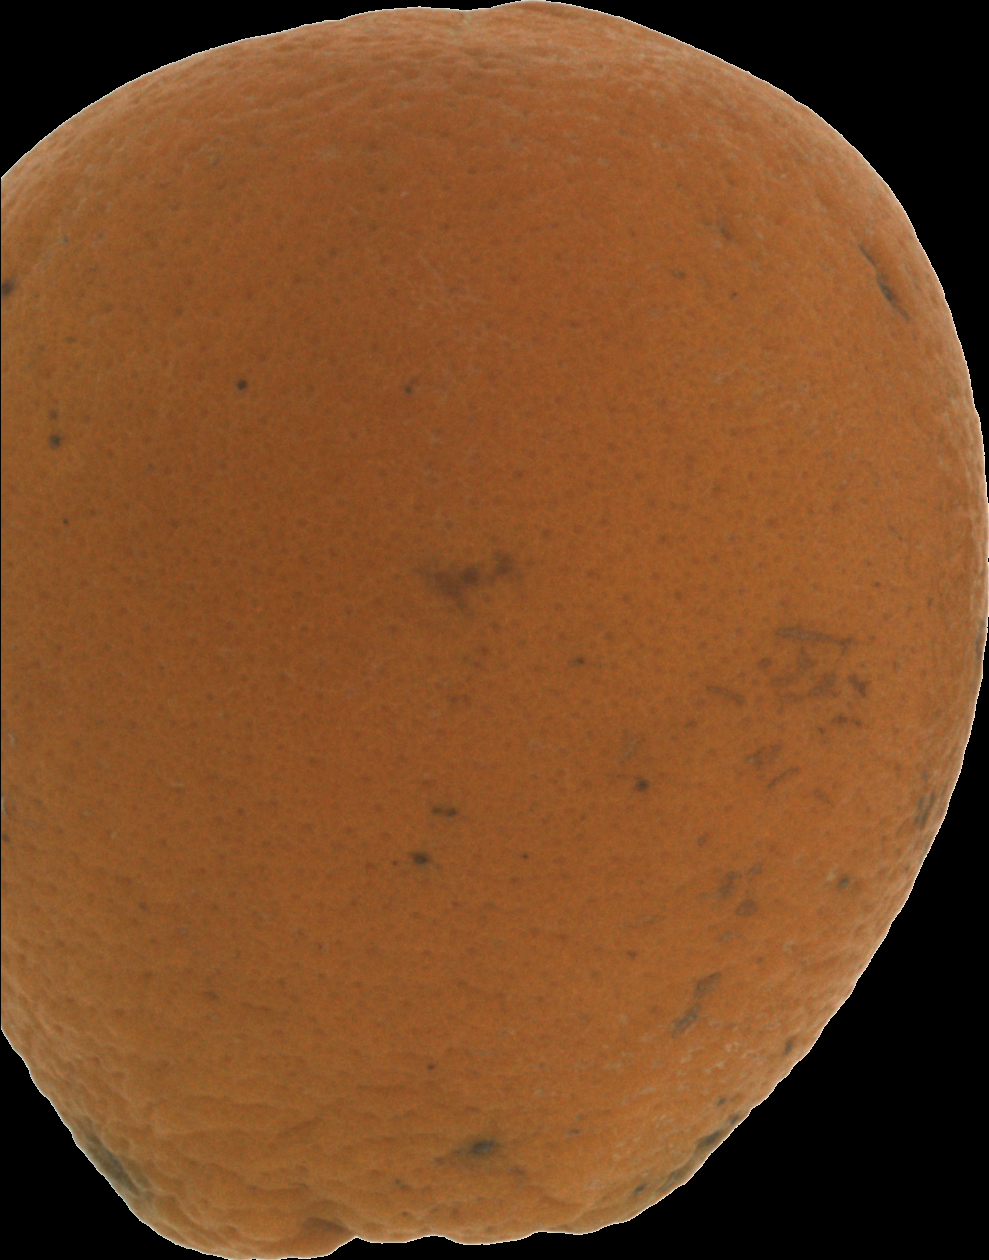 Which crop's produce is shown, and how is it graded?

orange, bad
